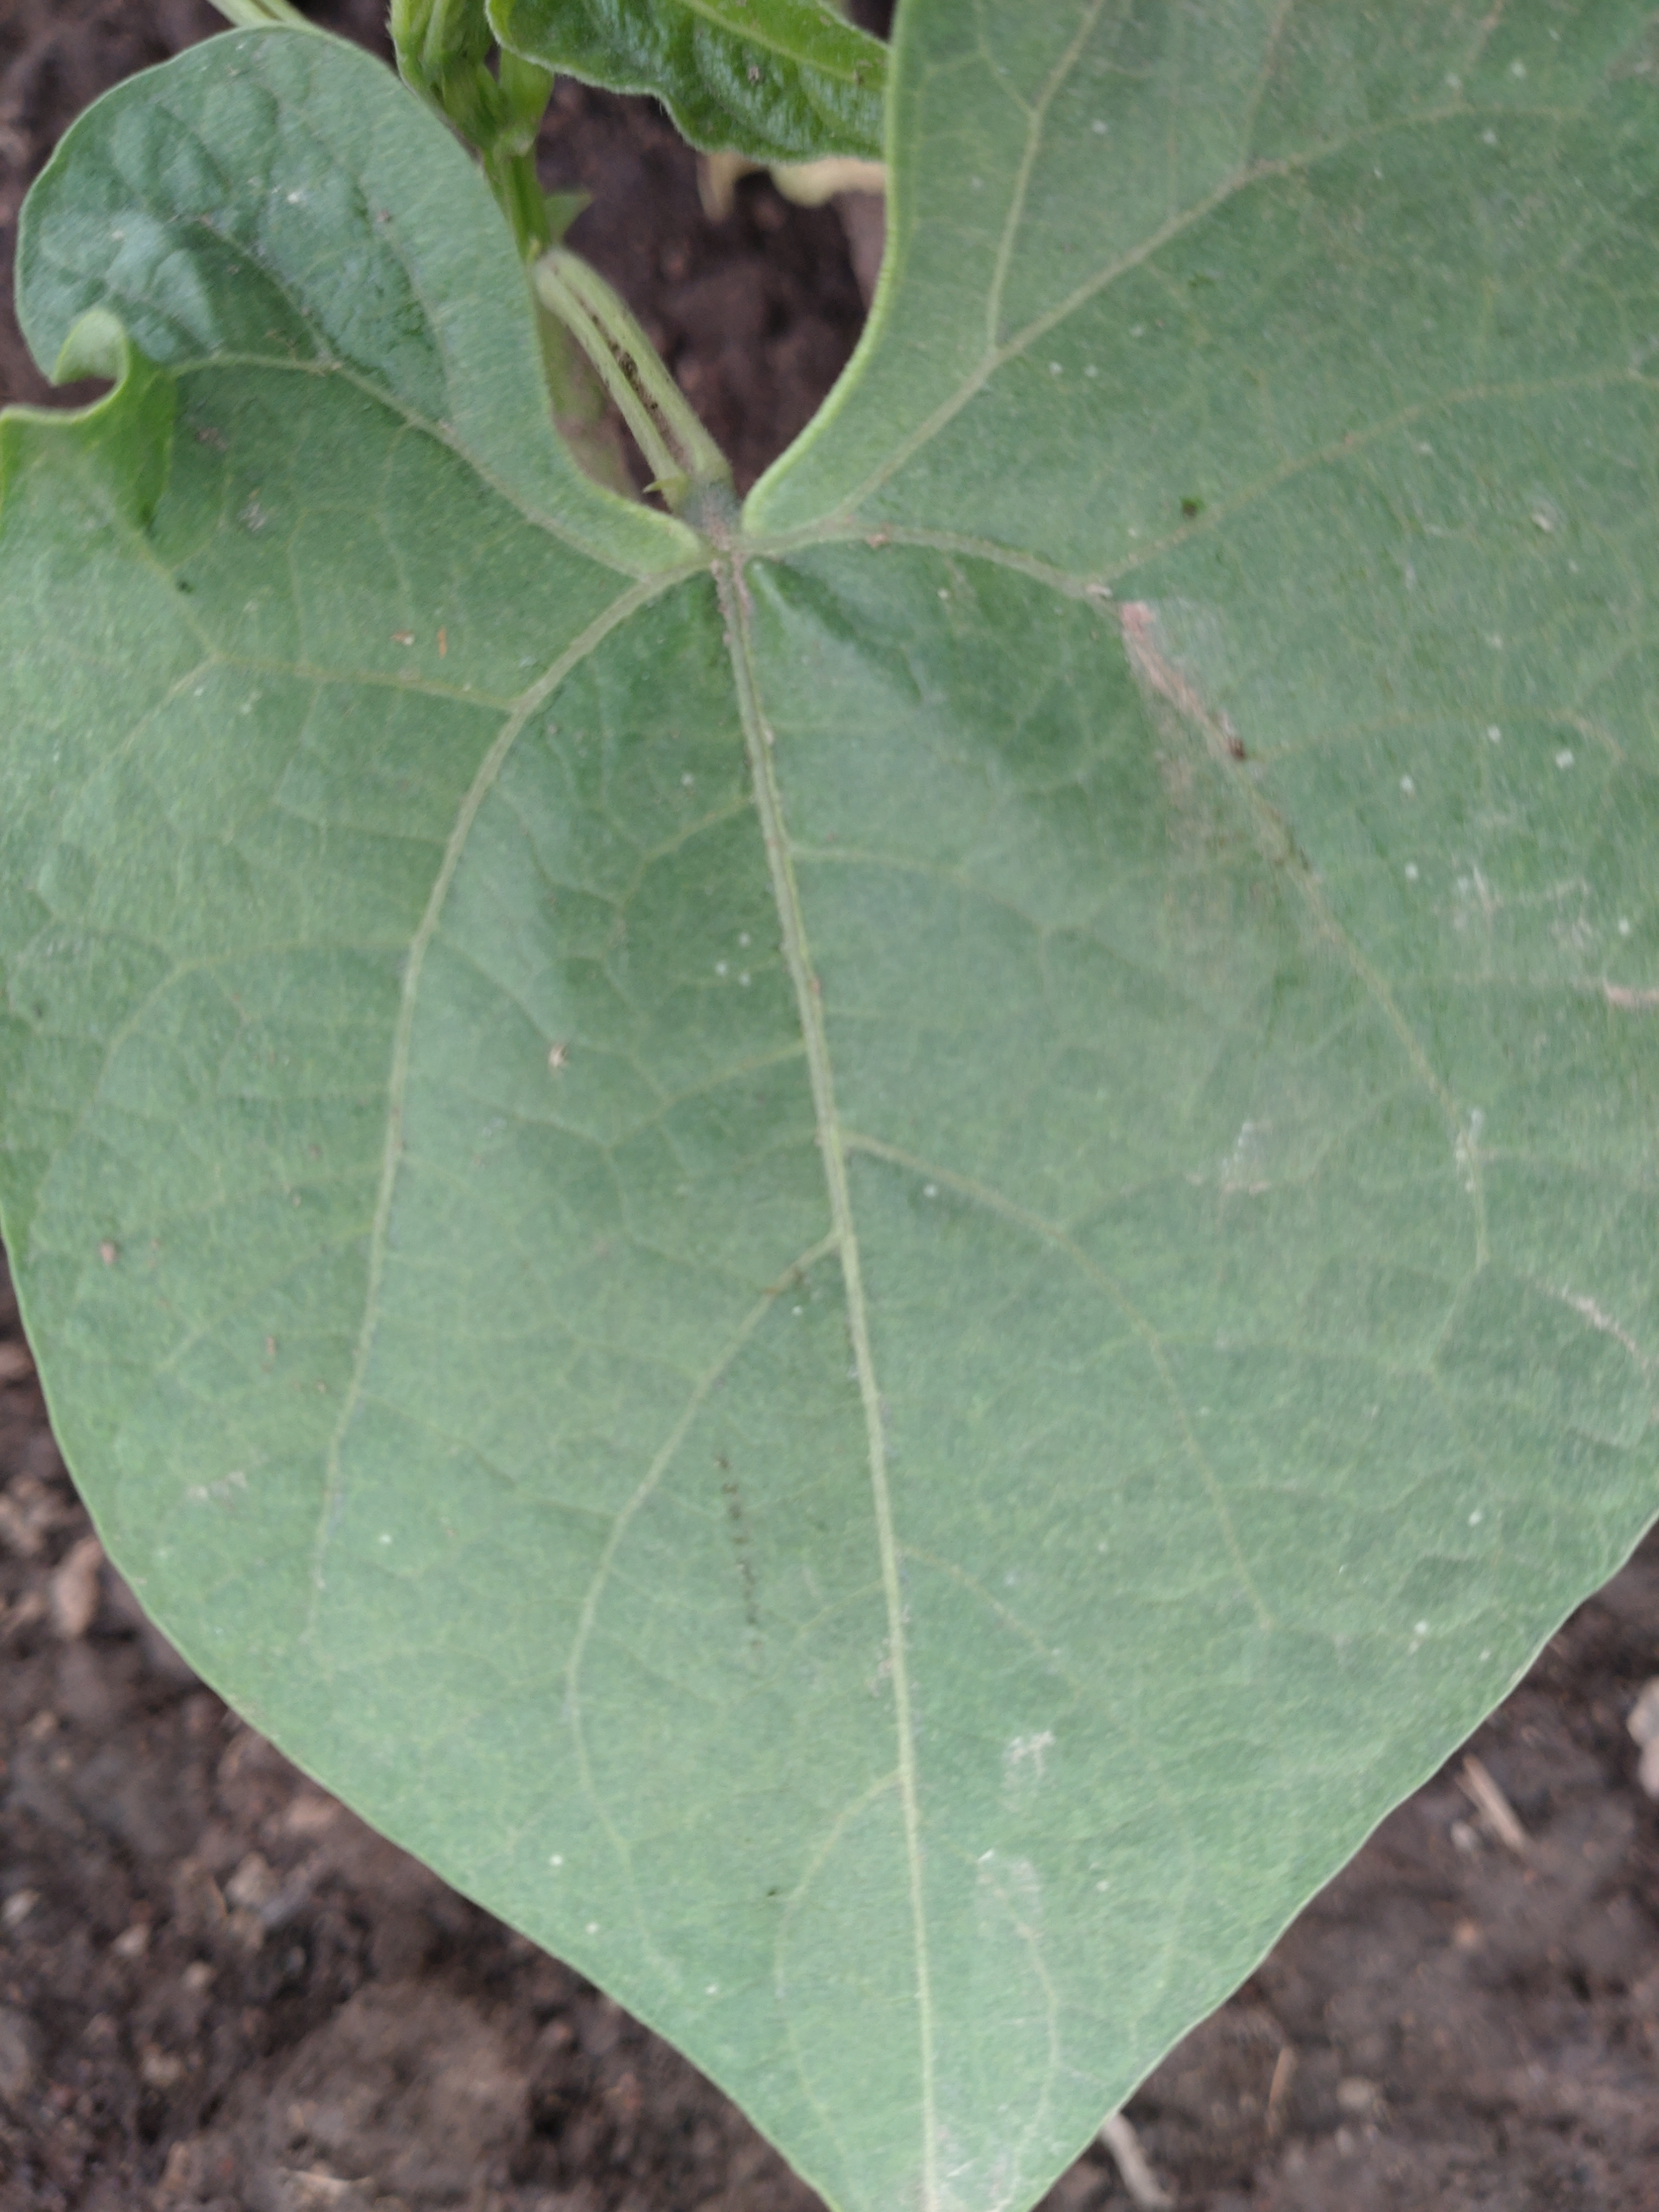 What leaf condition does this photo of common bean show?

healthy
